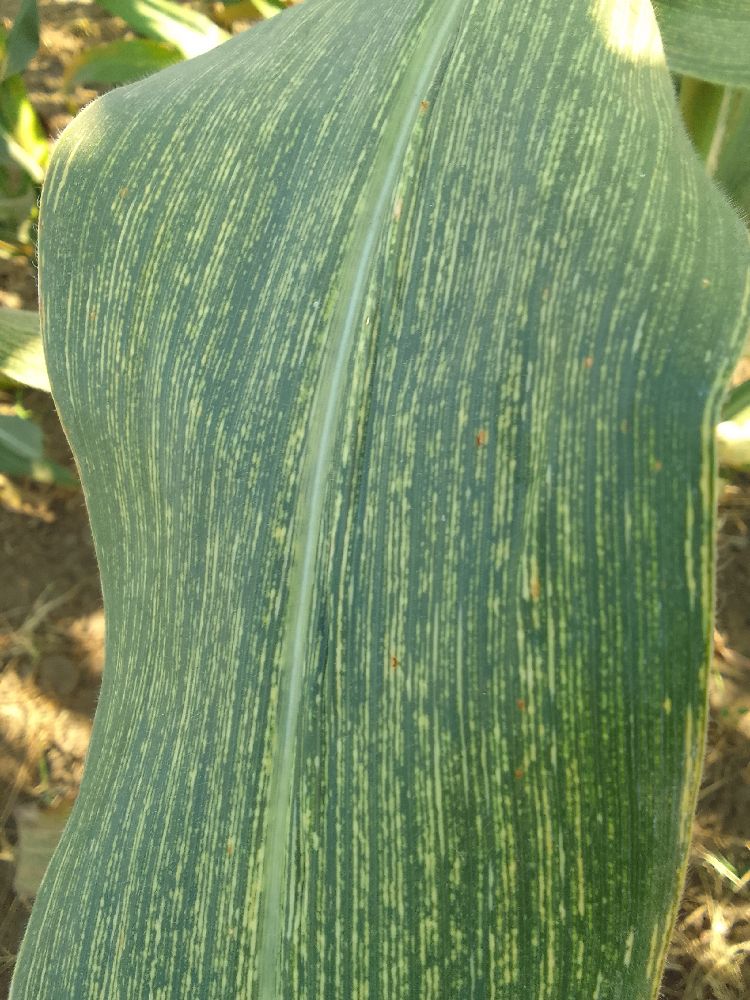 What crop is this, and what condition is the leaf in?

maize, maize streak virus
